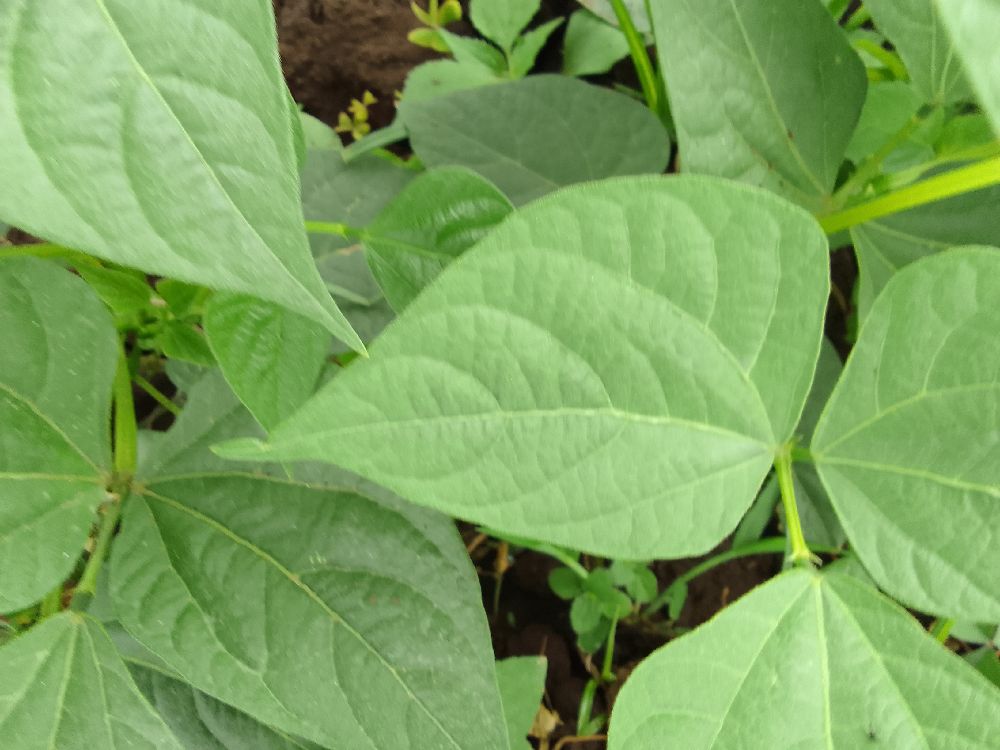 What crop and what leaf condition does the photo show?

common bean, healthy
